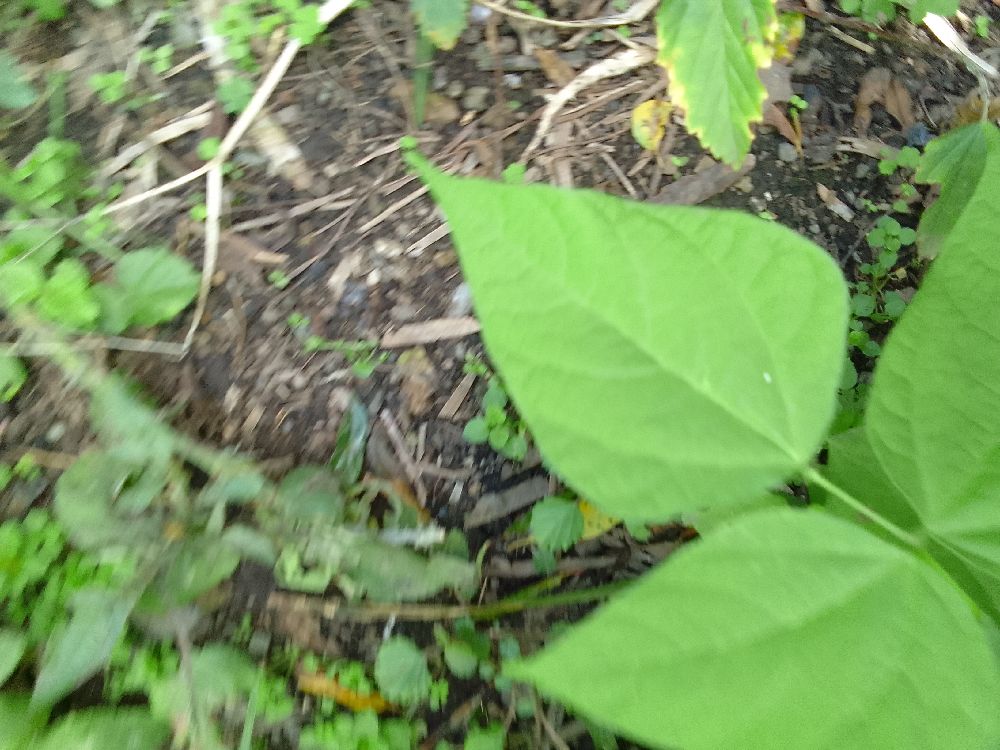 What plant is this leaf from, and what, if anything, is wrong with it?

common bean, healthy
